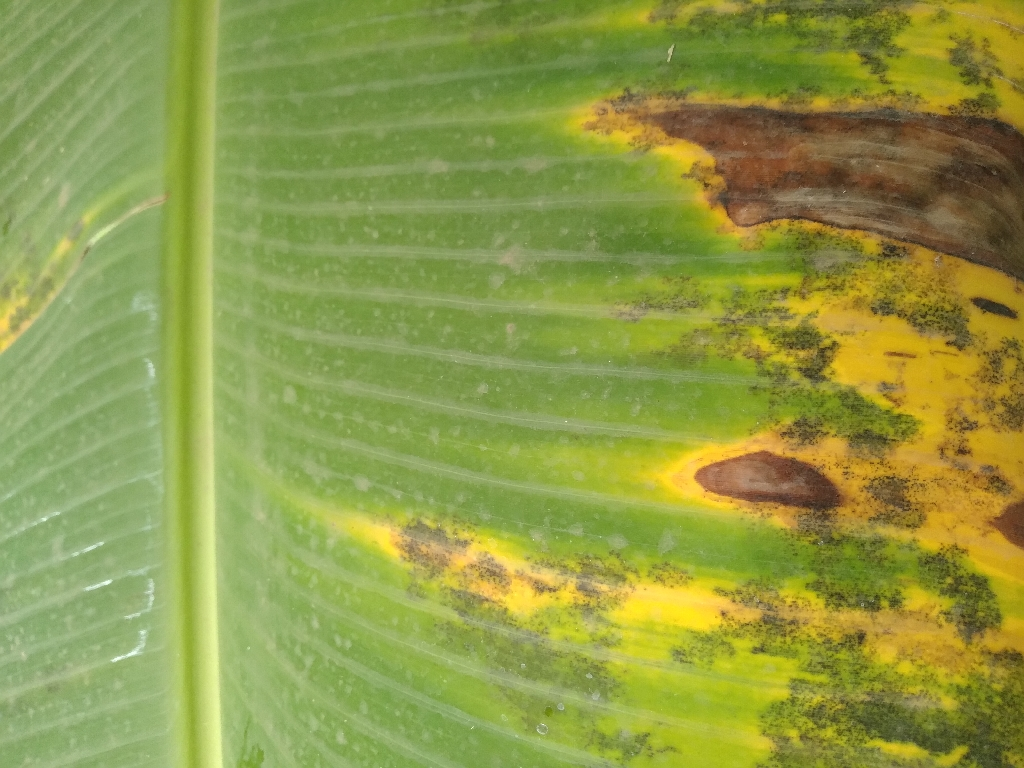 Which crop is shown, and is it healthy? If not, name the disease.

banana, black sigatoka
